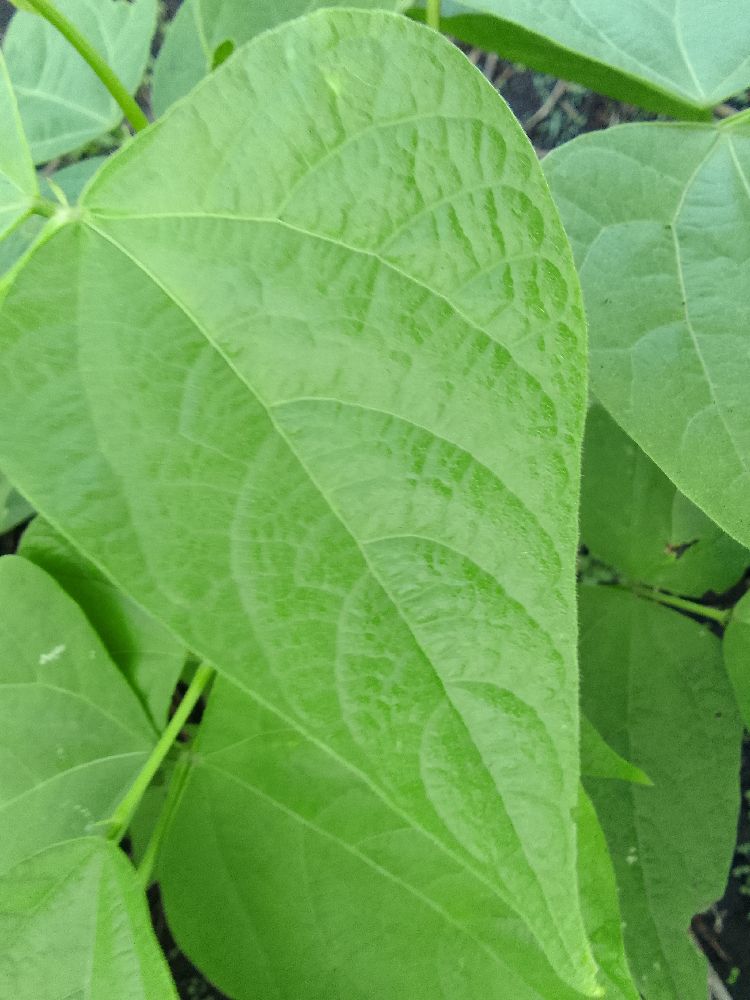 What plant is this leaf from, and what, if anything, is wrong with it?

common bean, healthy
